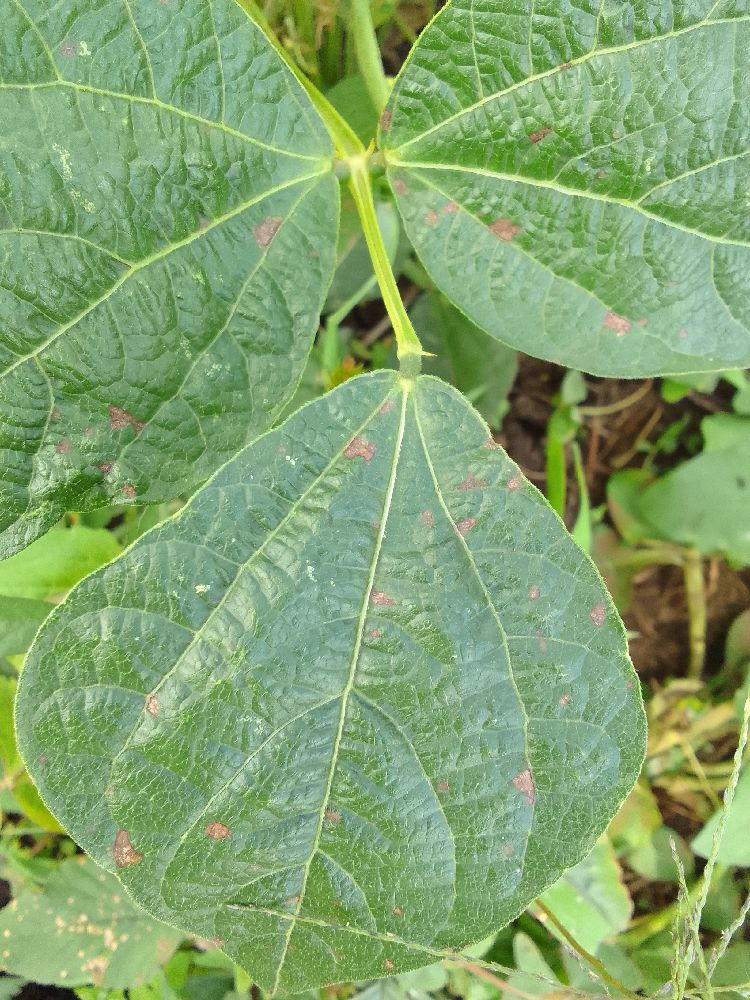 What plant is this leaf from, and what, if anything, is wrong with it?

common bean, bean rust
